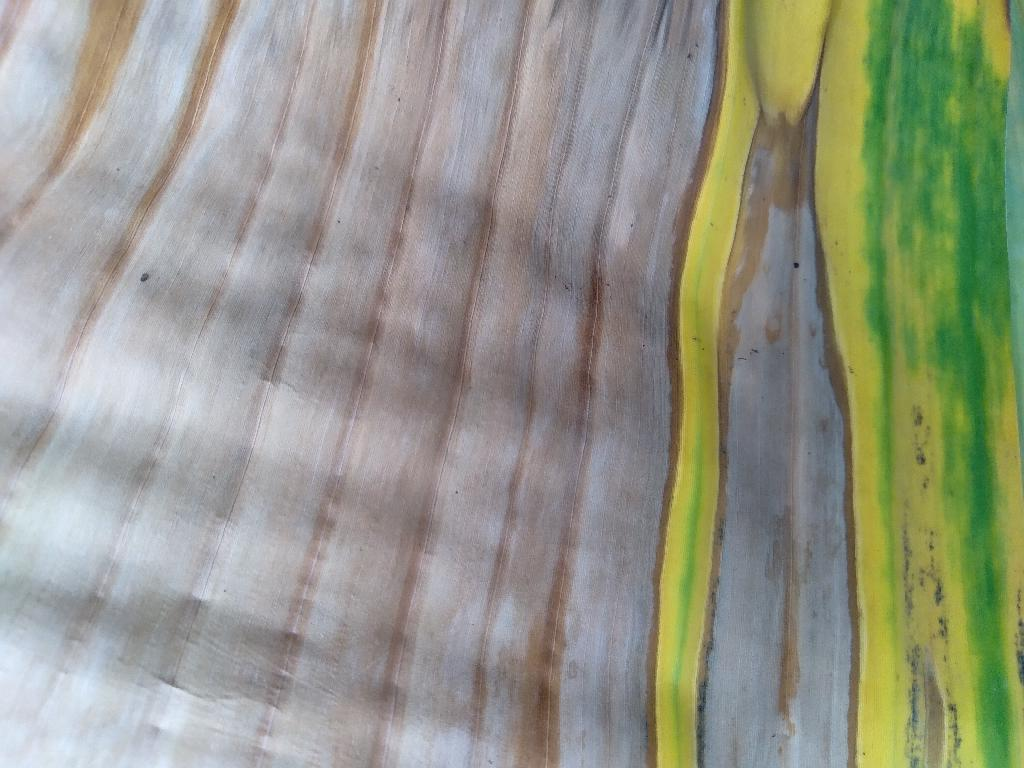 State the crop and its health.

banana, fusarium wilt race 1
